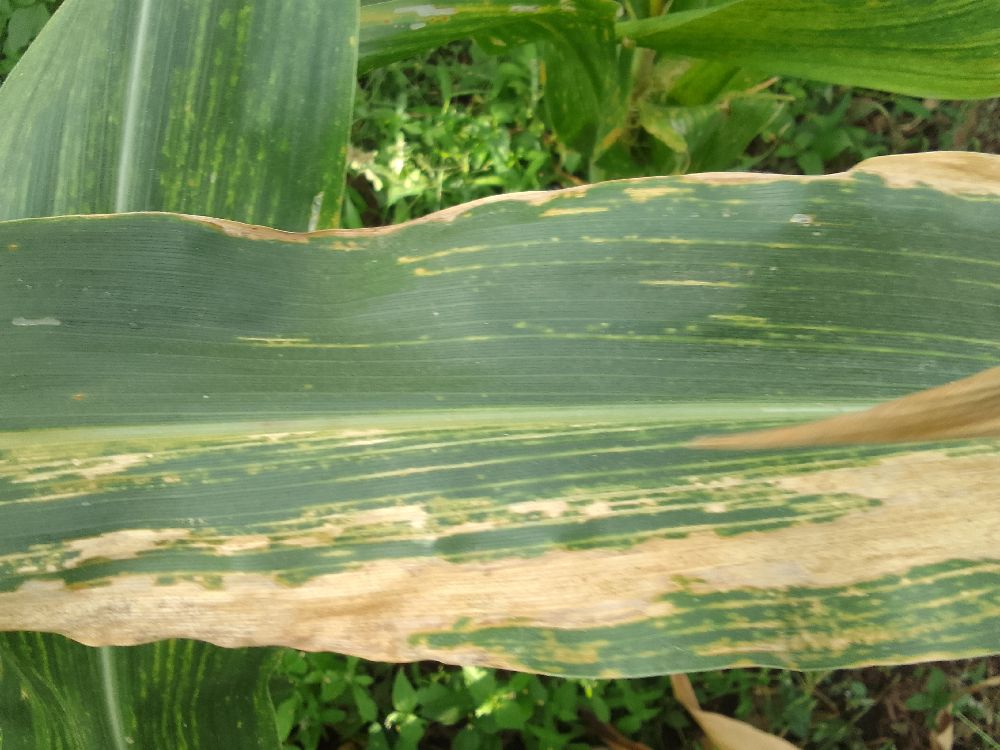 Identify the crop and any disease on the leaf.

maize, maize lethal necrosis
